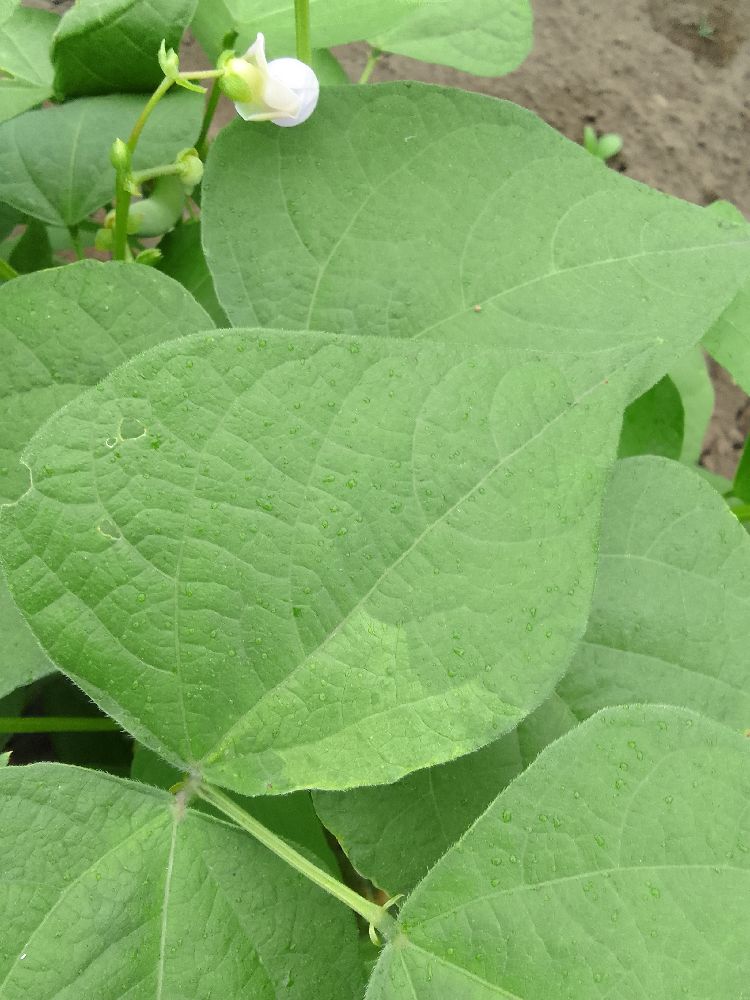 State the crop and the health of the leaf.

common bean, healthy
